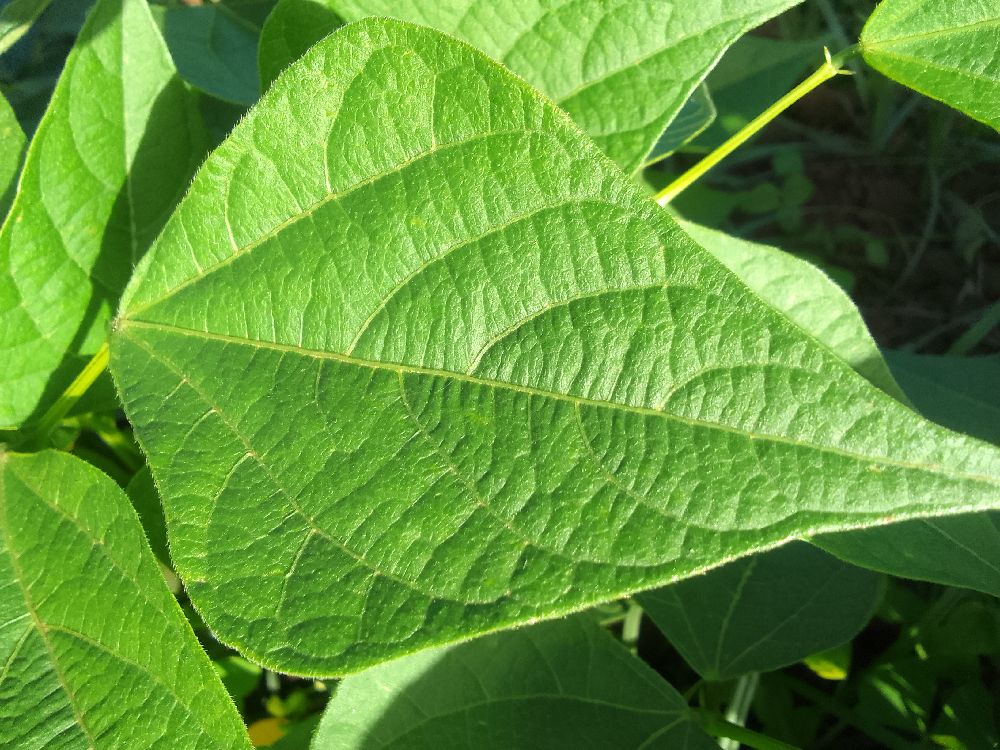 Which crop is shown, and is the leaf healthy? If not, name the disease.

common bean, healthy
